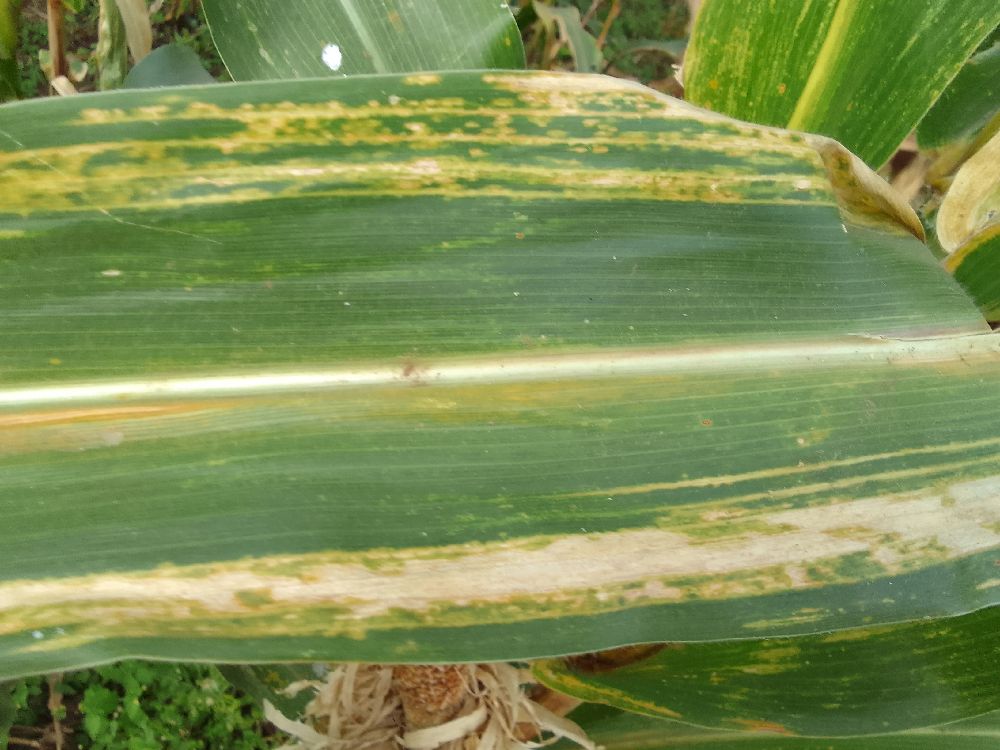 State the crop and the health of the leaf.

maize, maize lethal necrosis
